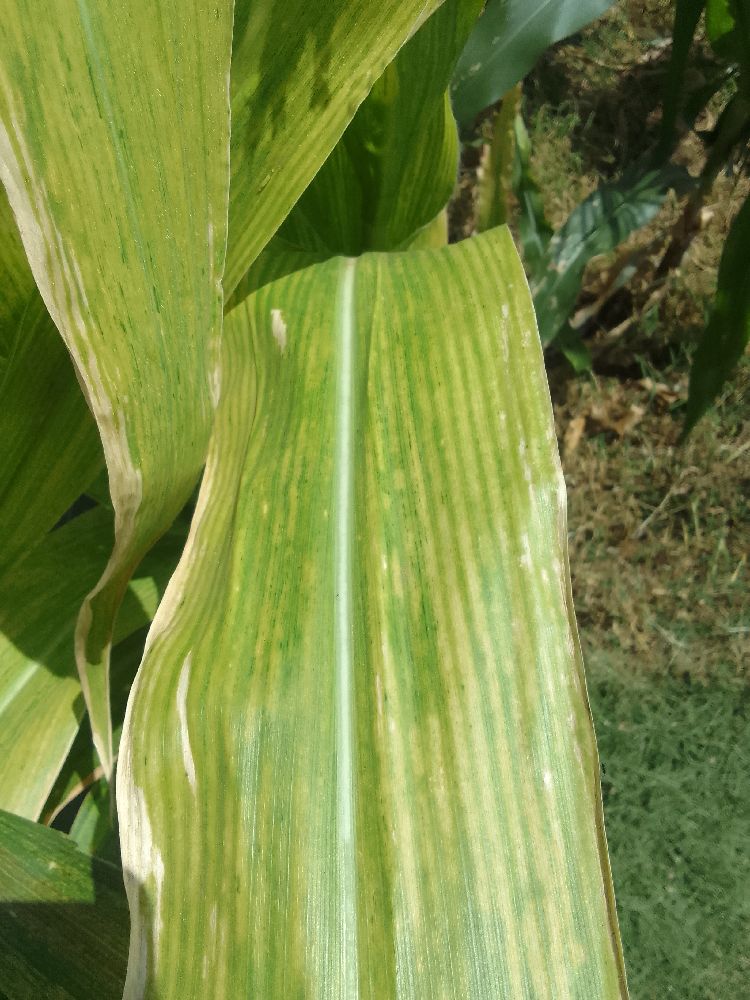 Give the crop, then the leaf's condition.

maize, maize lethal necrosis
